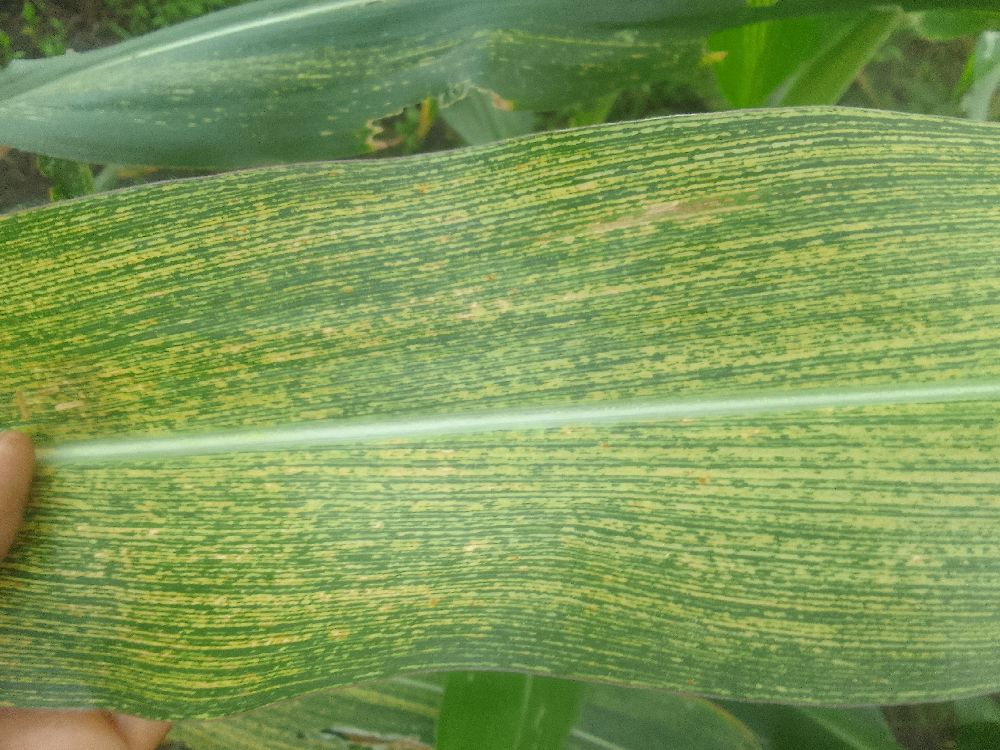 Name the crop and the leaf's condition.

maize, maize streak virus
